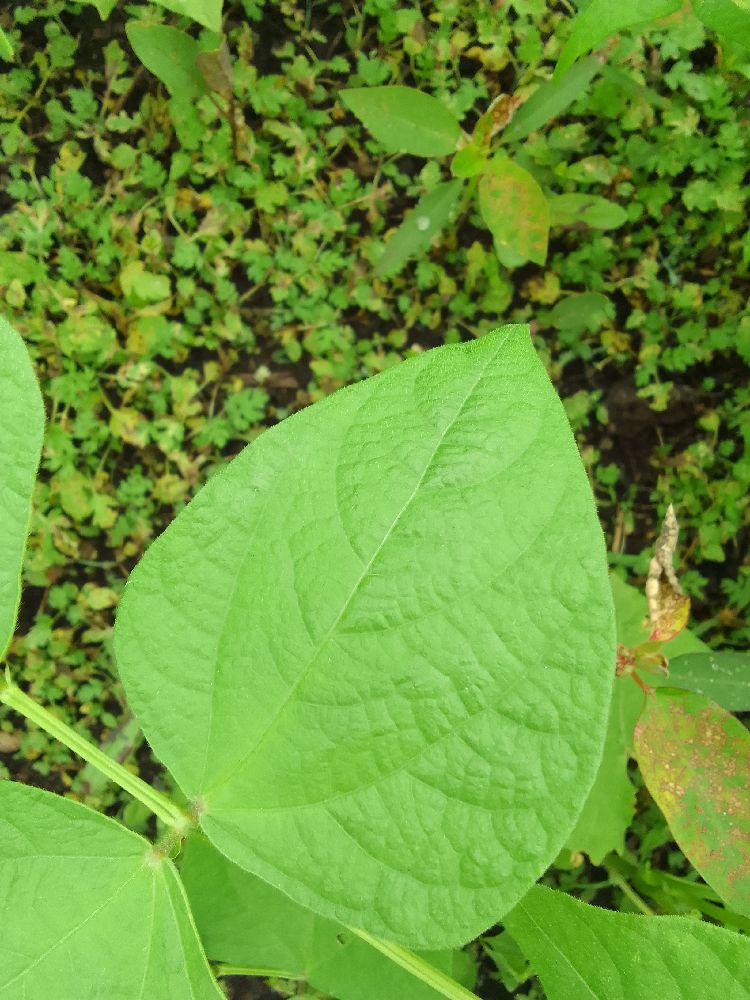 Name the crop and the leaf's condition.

common bean, healthy
